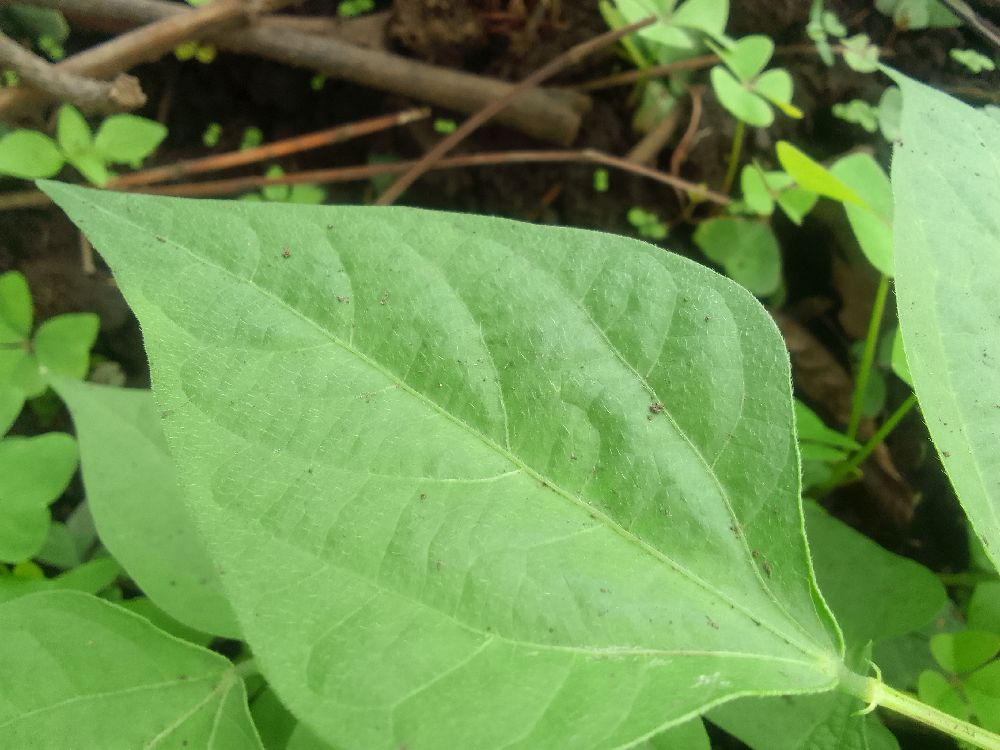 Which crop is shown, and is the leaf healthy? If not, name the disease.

common bean, healthy
